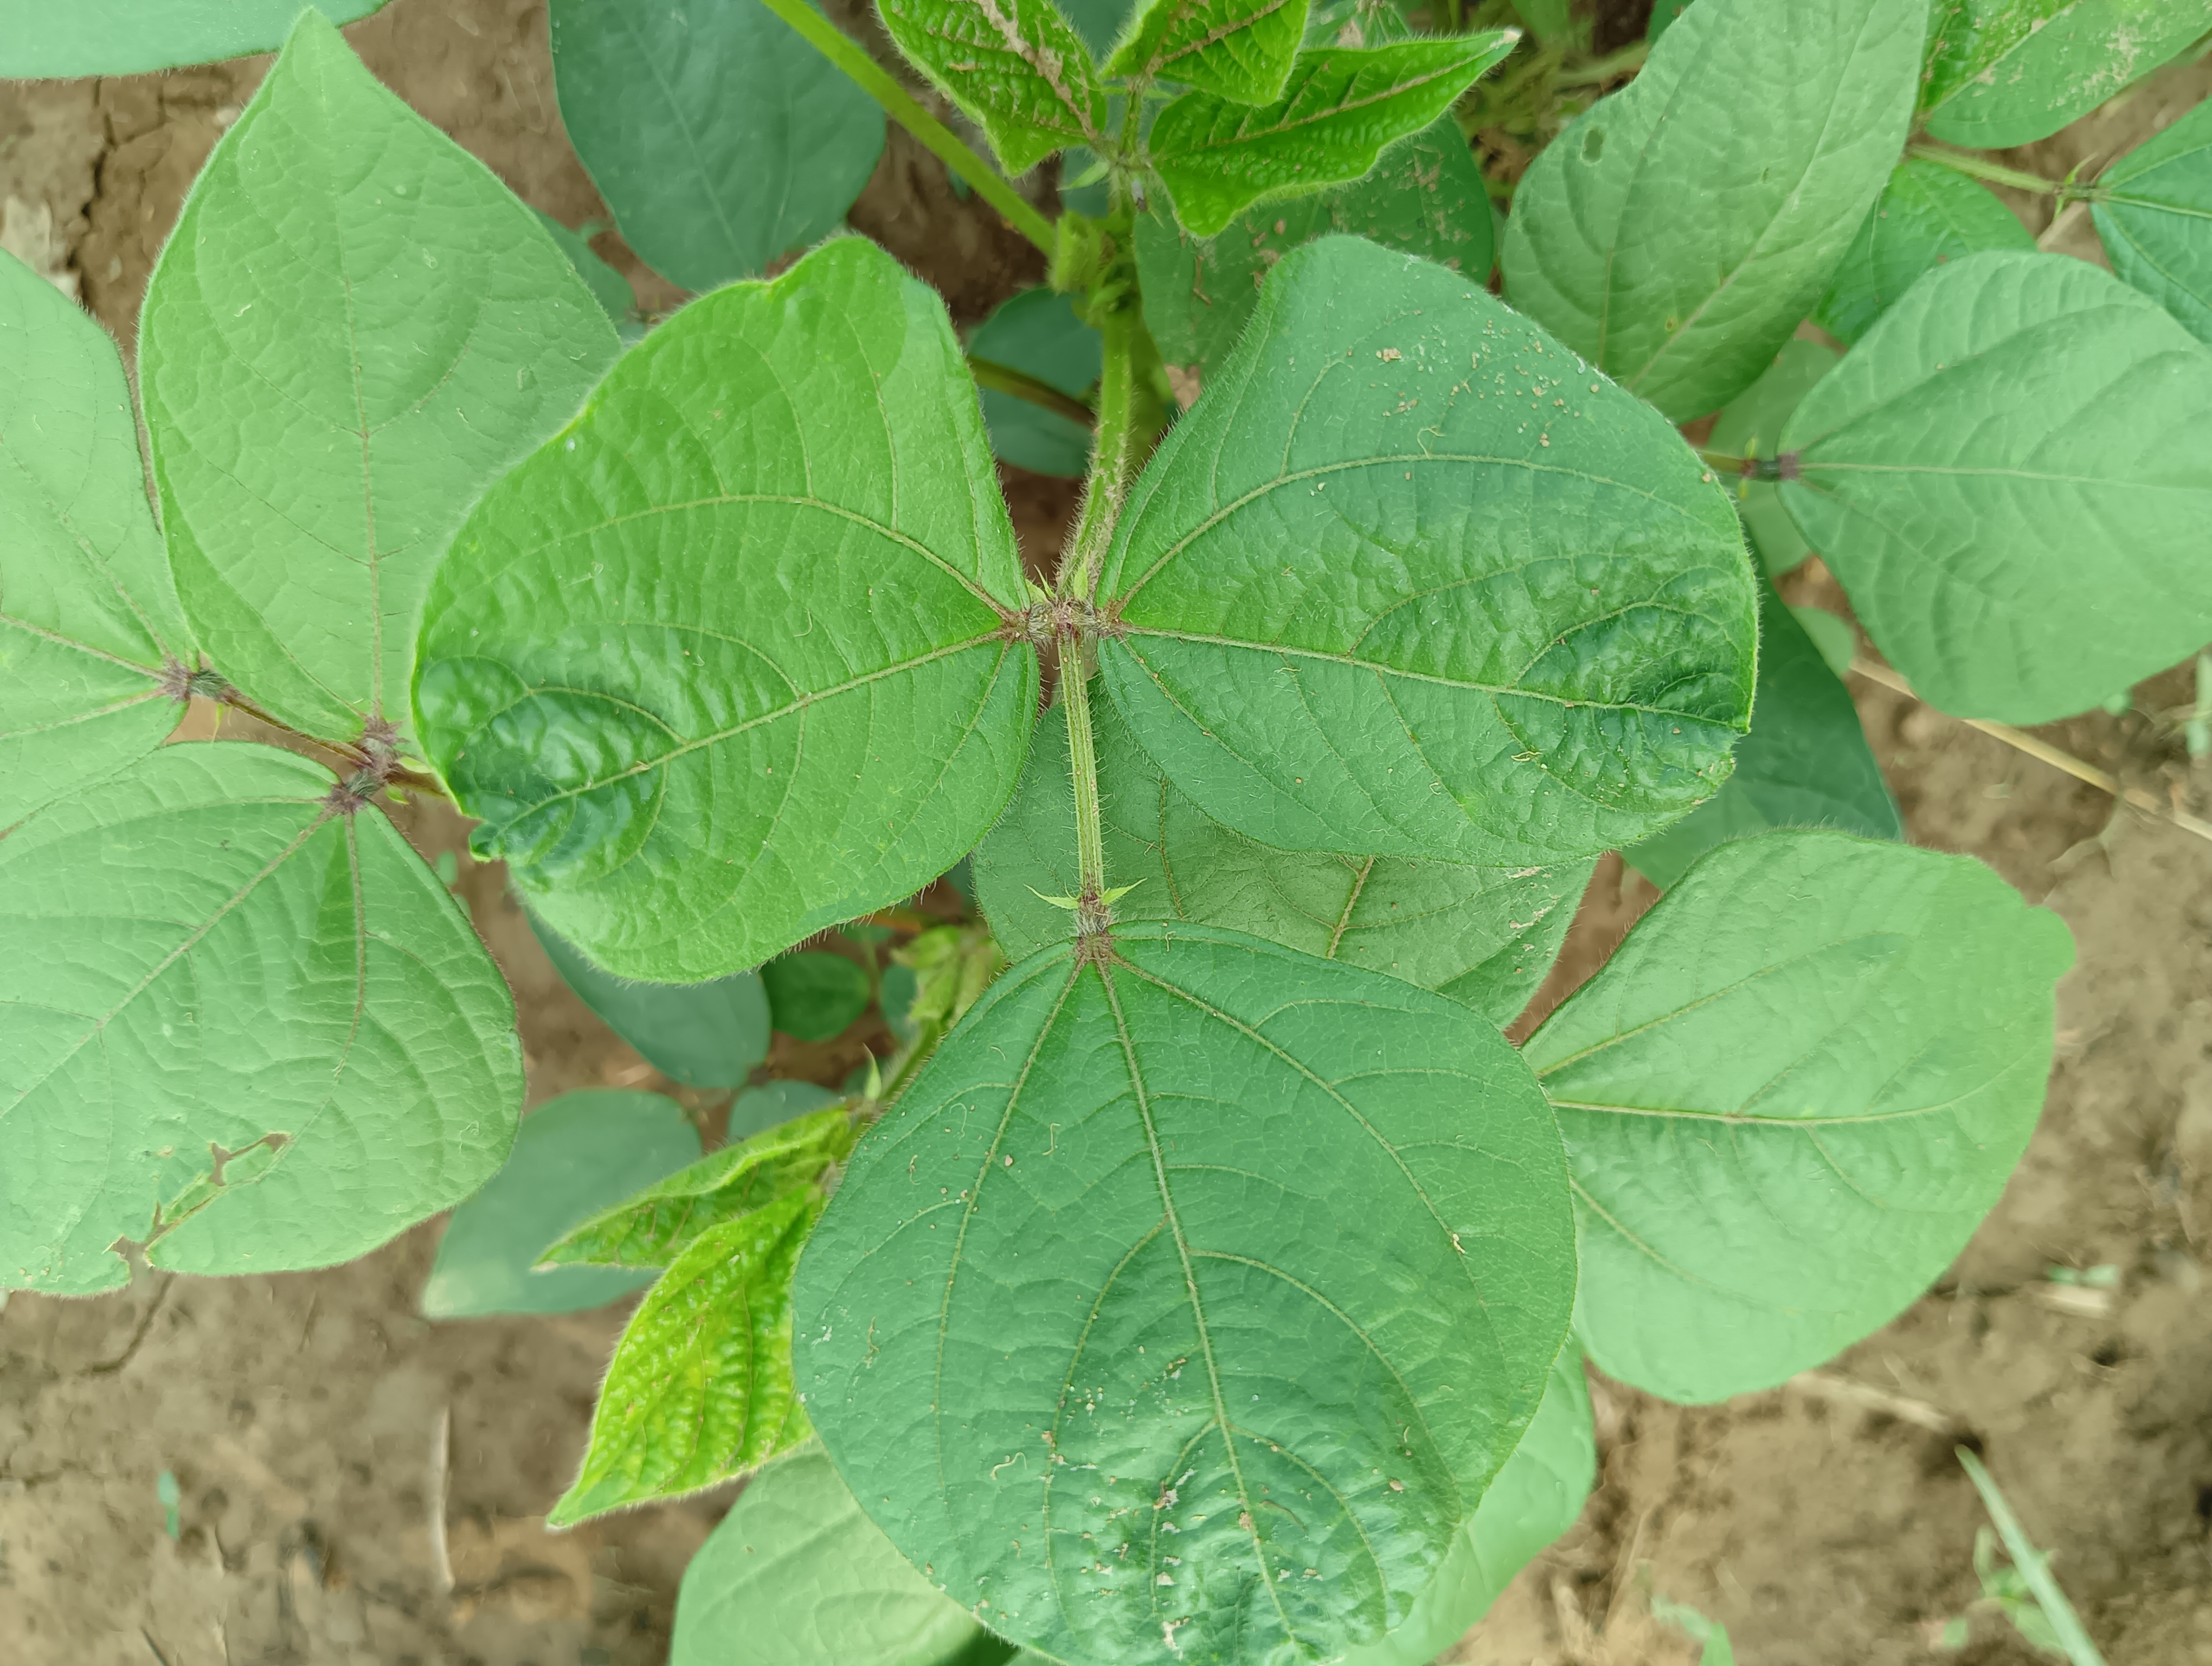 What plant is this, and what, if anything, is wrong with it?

mungbean, healthy
